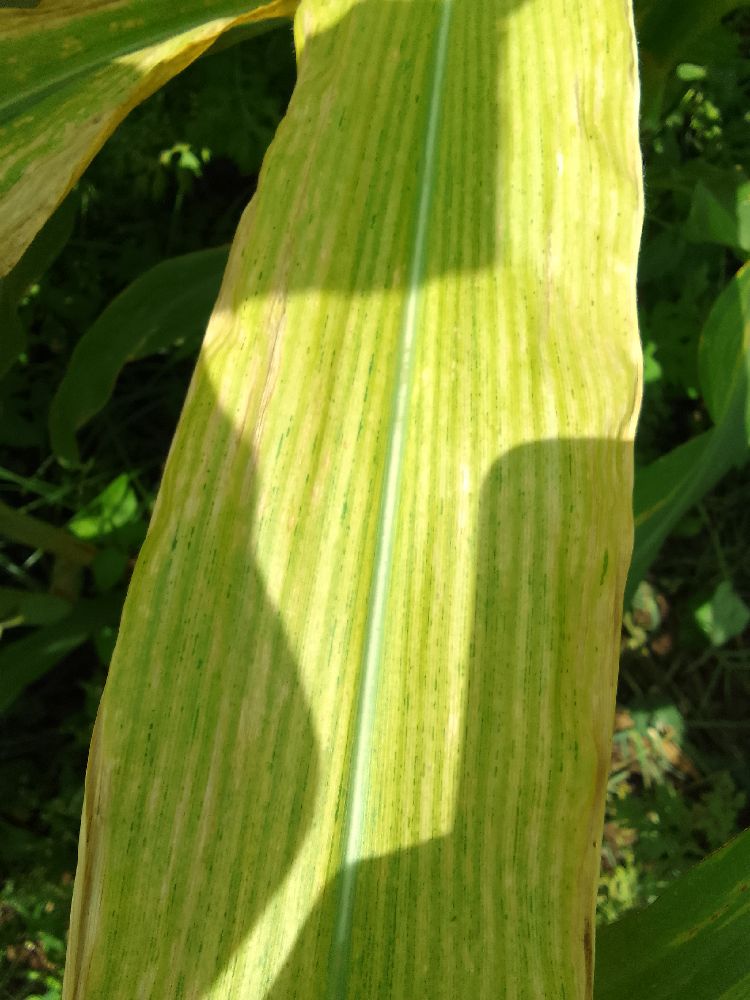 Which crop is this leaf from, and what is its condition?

maize, maize lethal necrosis
